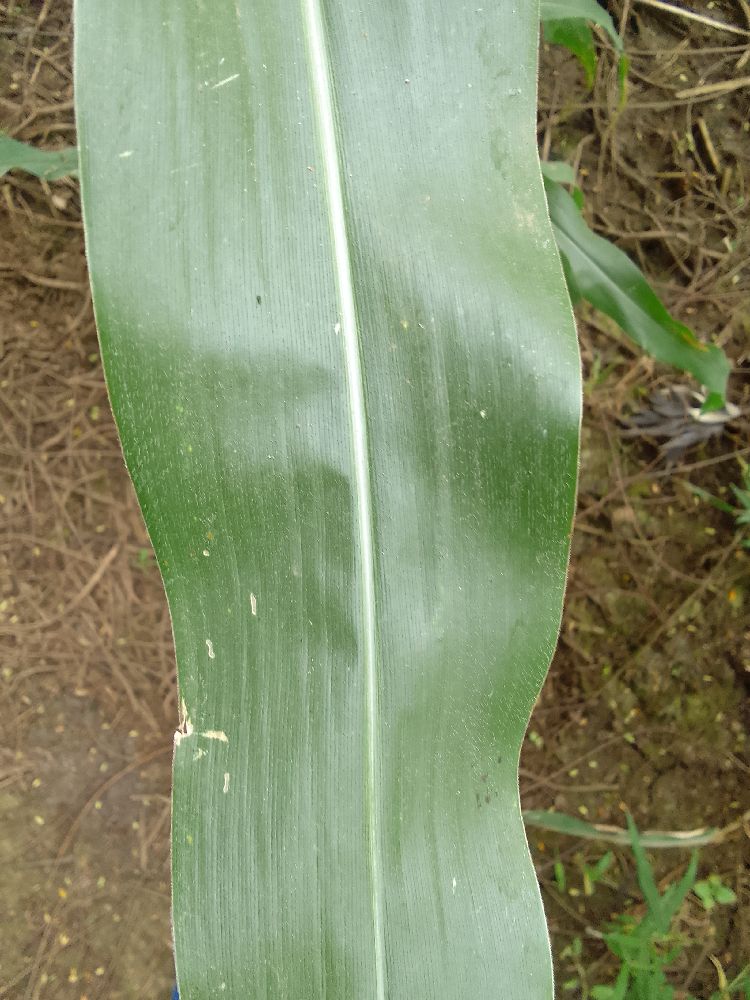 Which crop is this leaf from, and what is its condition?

maize, healthy
